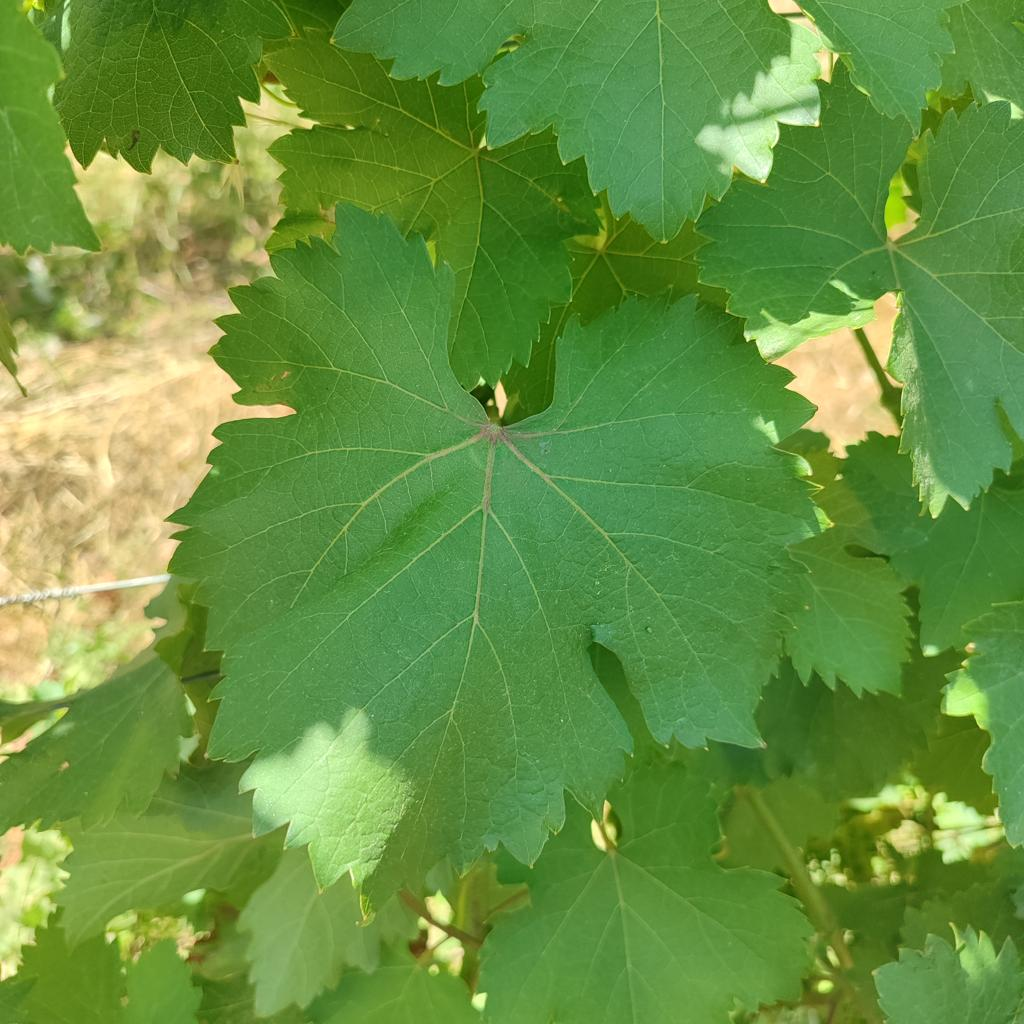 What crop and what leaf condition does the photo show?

grapevine, healthy
